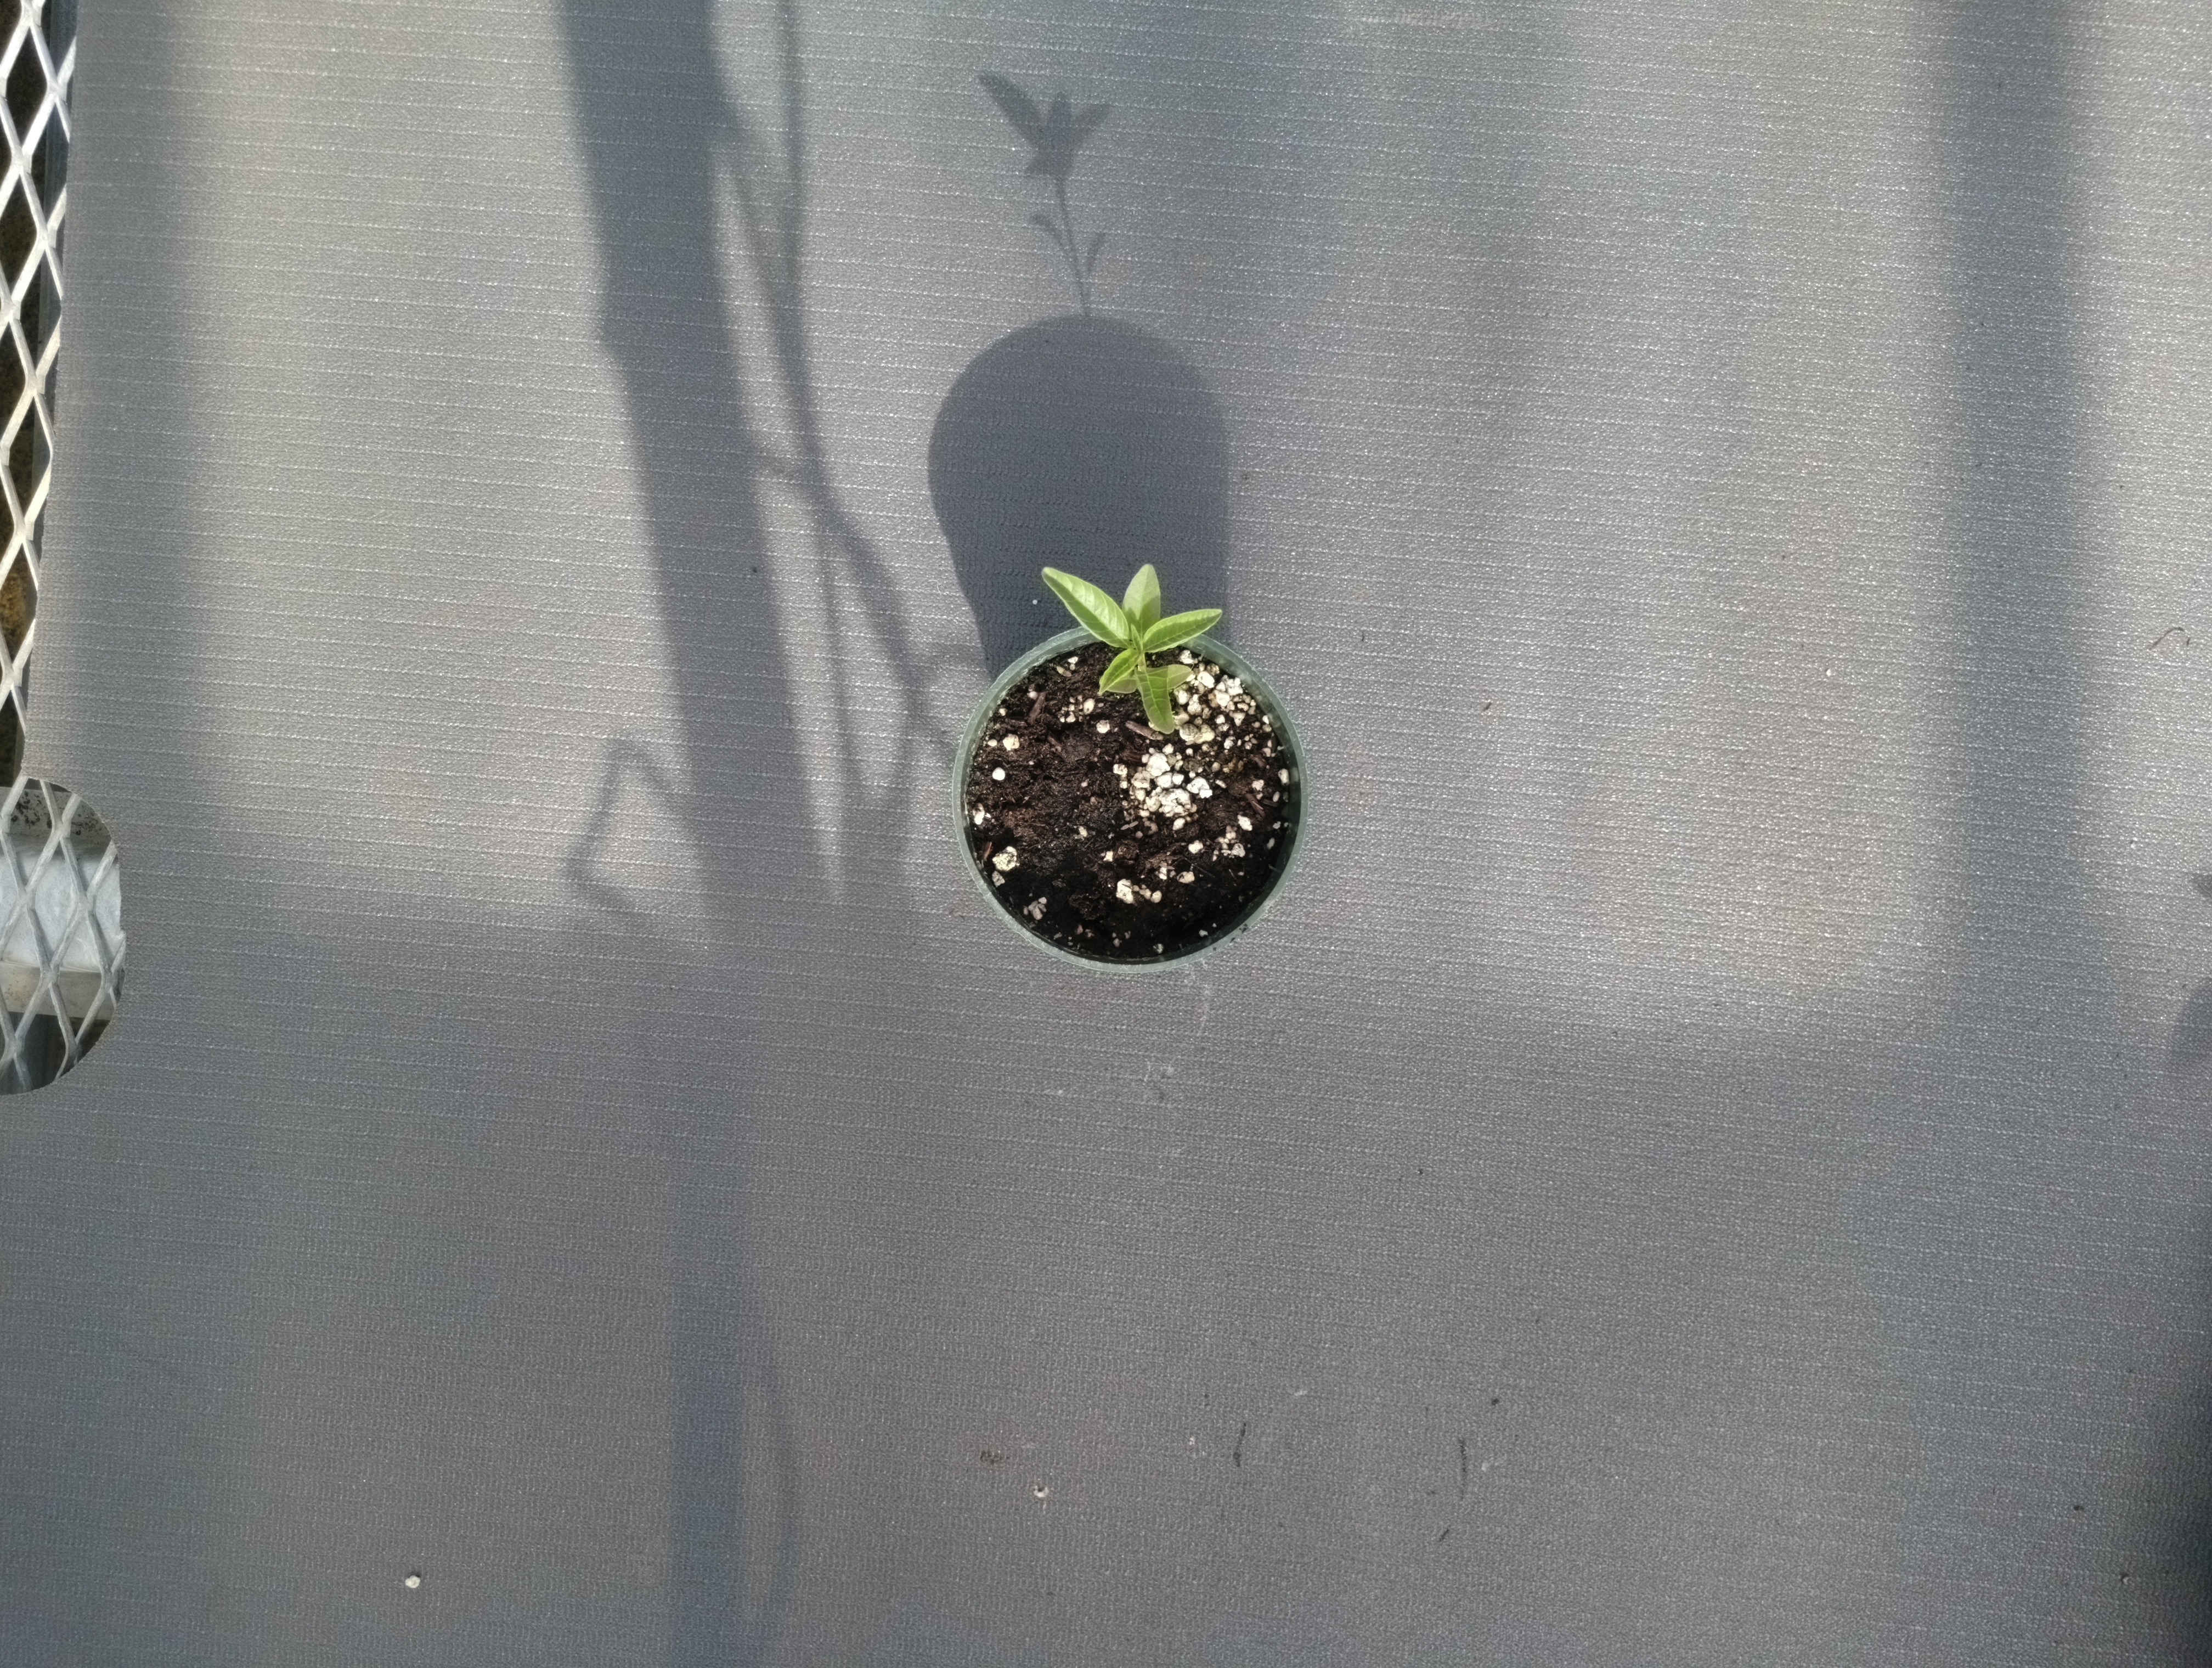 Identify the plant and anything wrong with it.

waterhemp, healthy untreated
